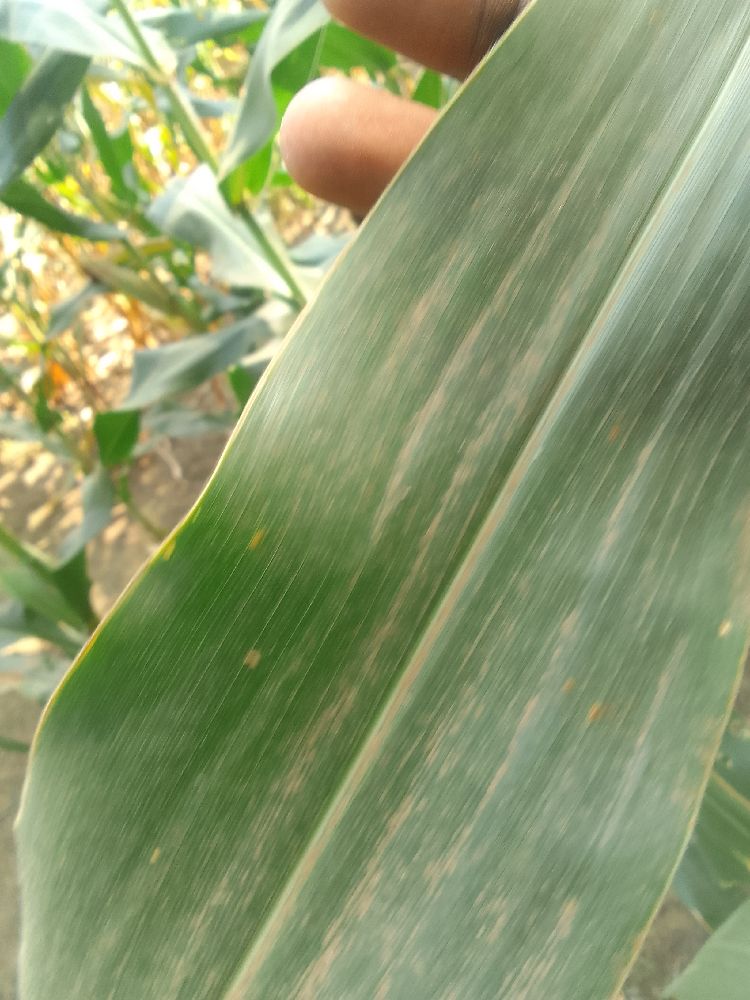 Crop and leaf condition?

maize, healthy
